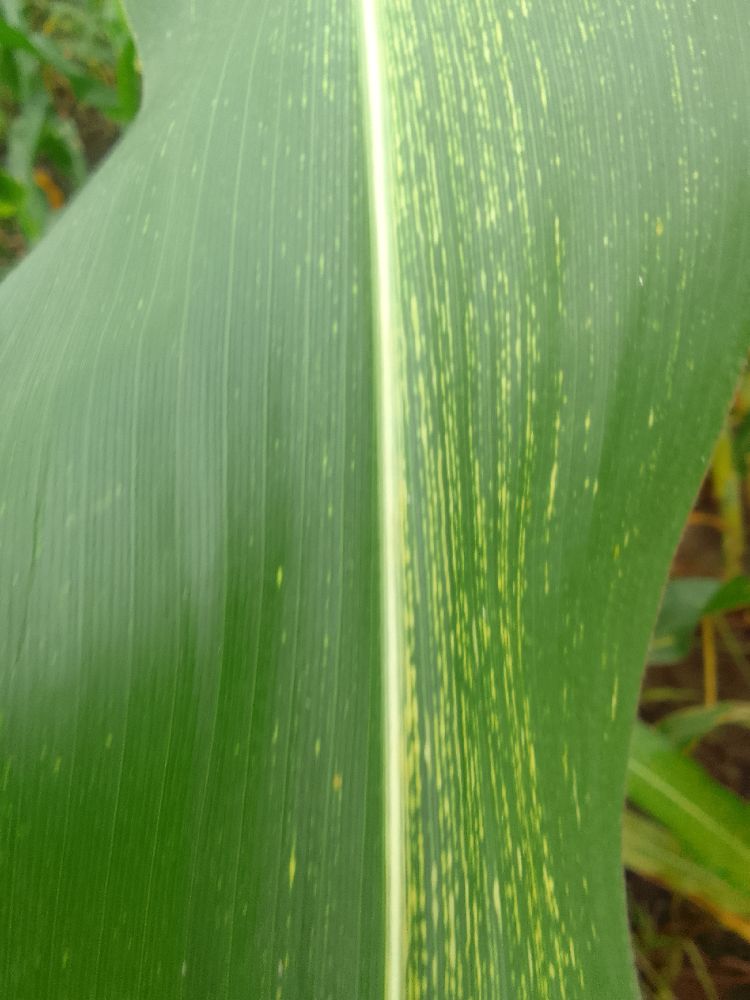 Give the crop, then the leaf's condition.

maize, maize streak virus
